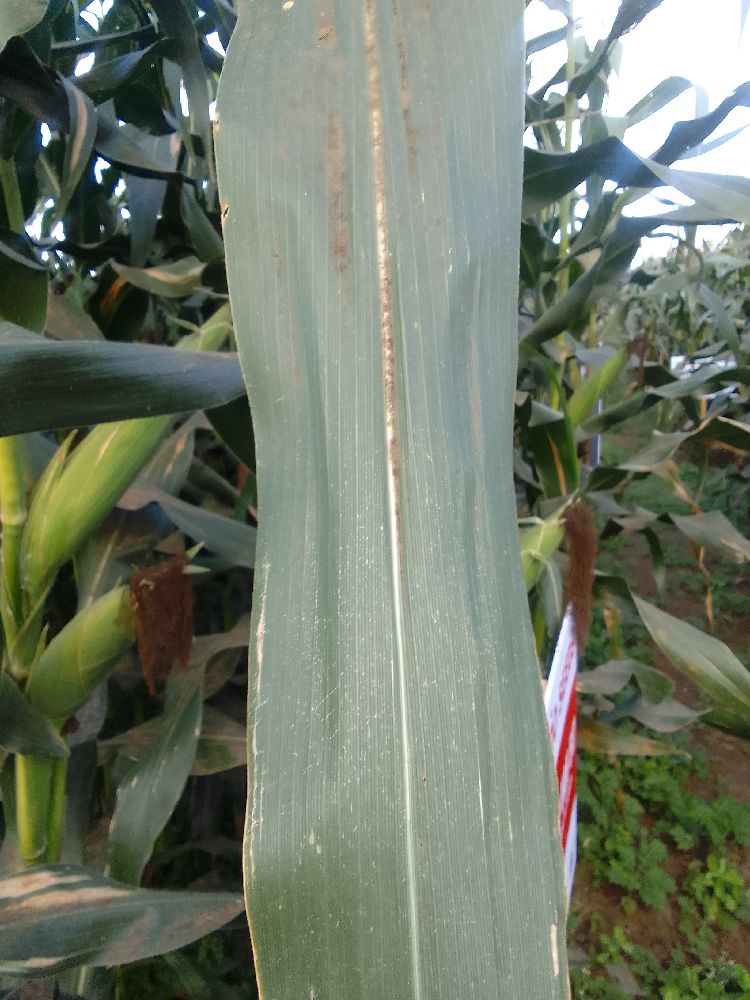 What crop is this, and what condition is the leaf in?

maize, healthy
